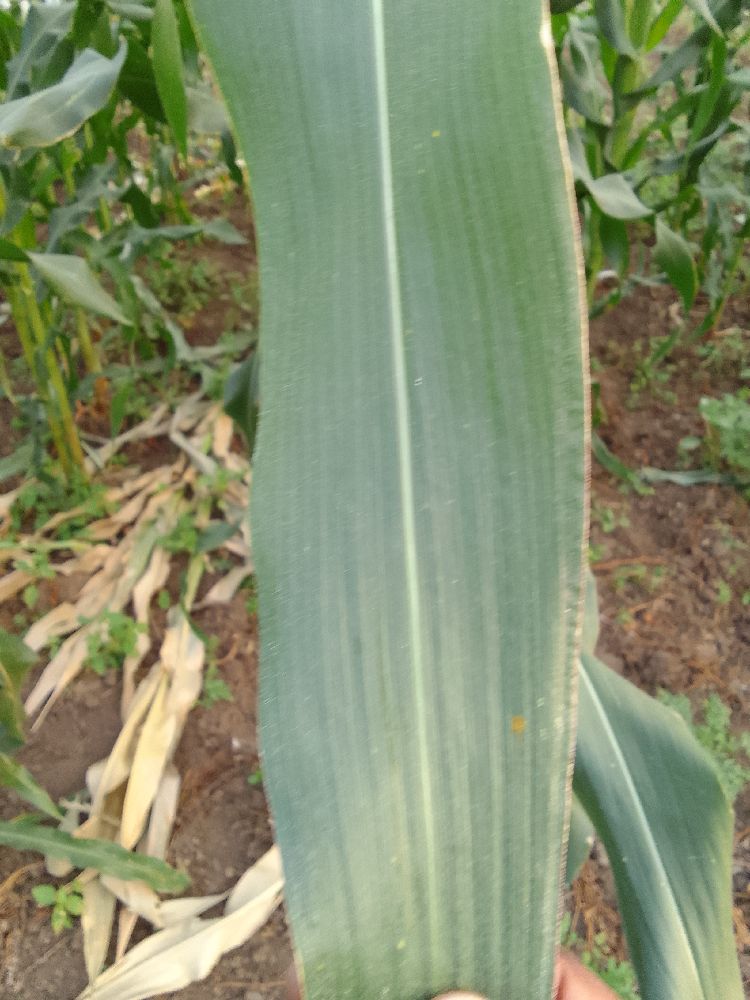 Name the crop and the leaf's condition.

maize, healthy
